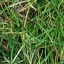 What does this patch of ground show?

grass
